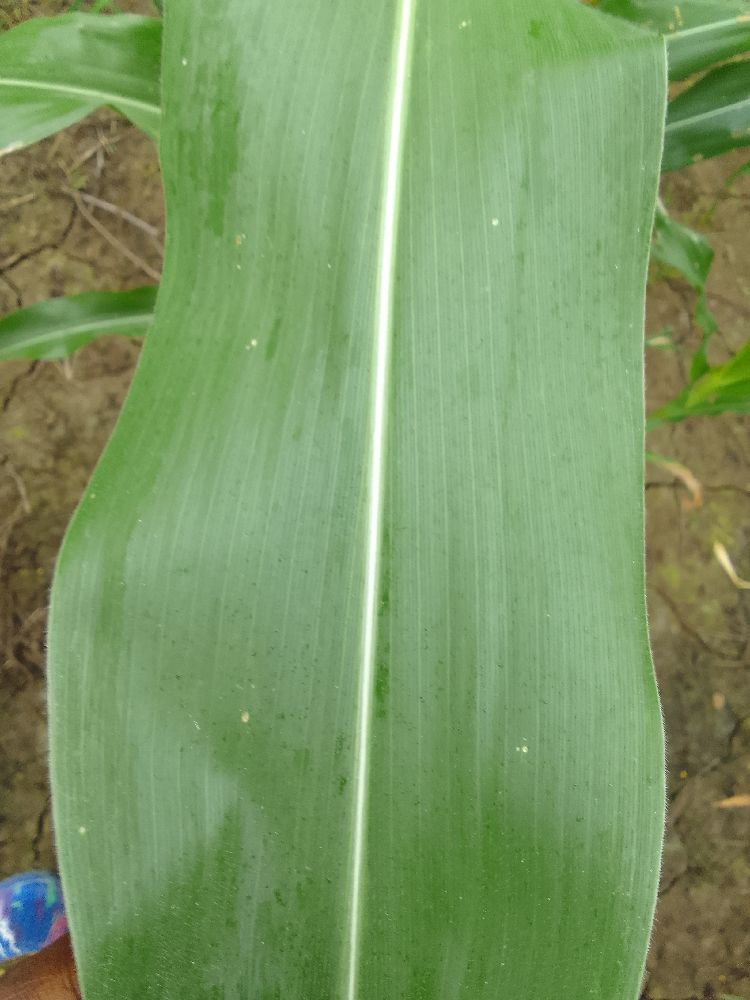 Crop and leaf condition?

maize, healthy
